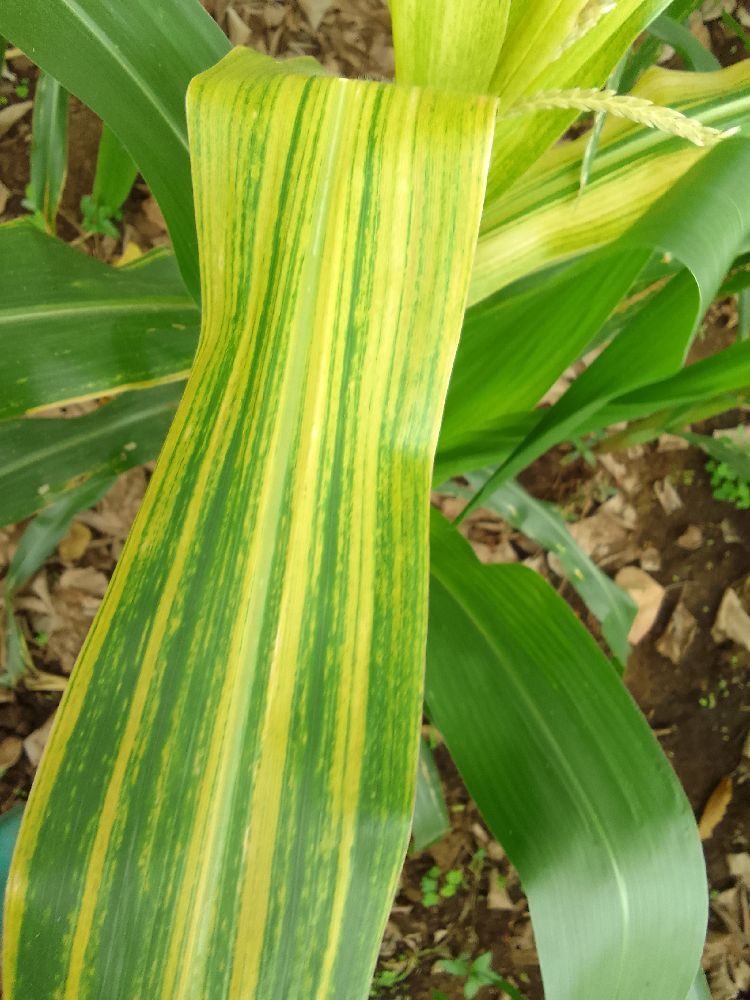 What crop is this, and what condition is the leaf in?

maize, maize lethal necrosis
